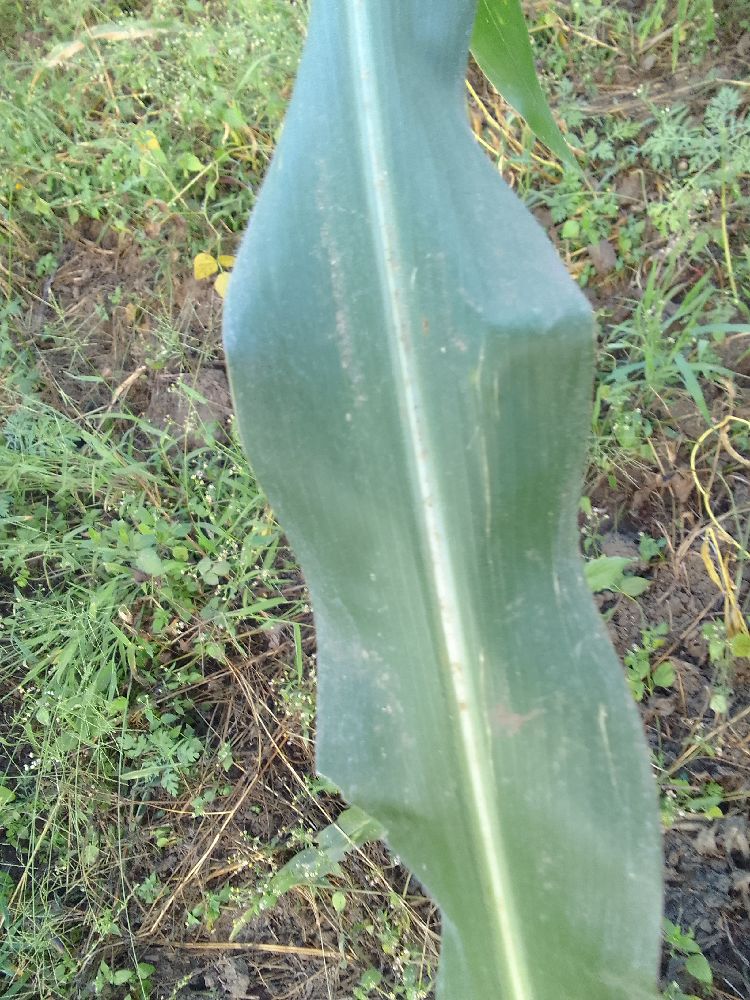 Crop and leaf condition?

maize, healthy
